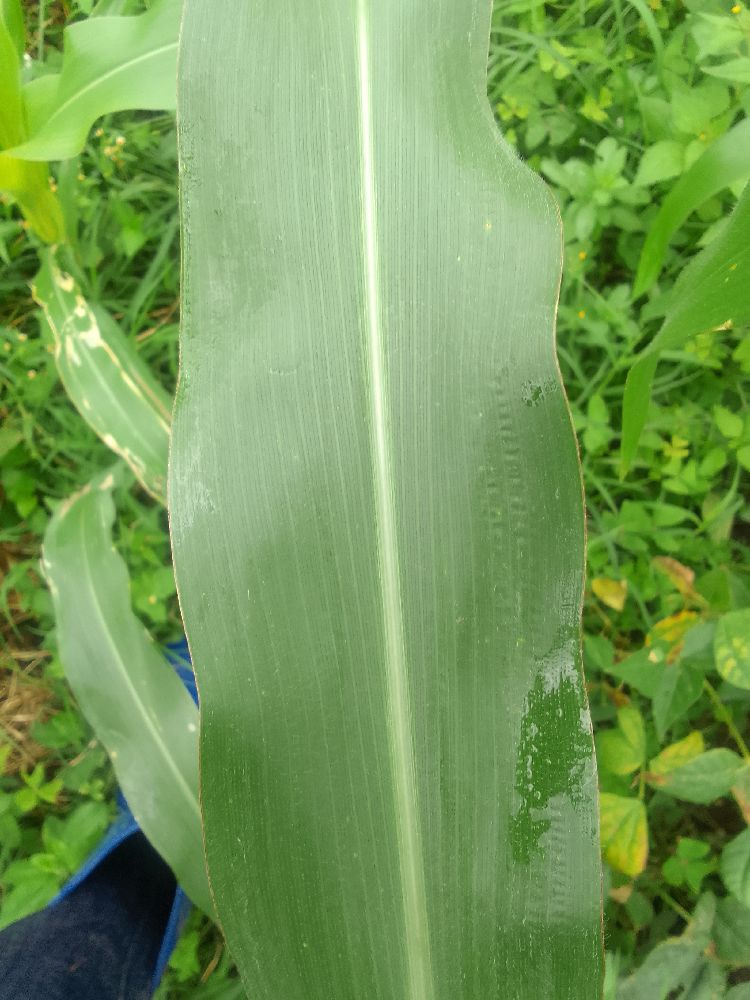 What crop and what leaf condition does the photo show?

maize, healthy
